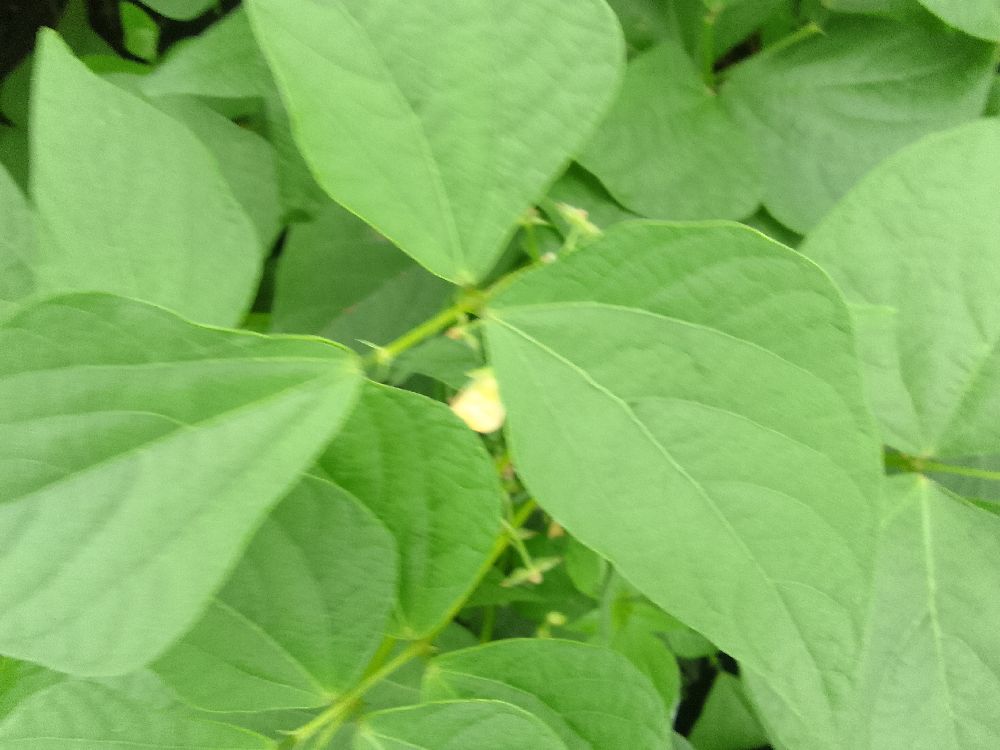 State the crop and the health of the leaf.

common bean, healthy
